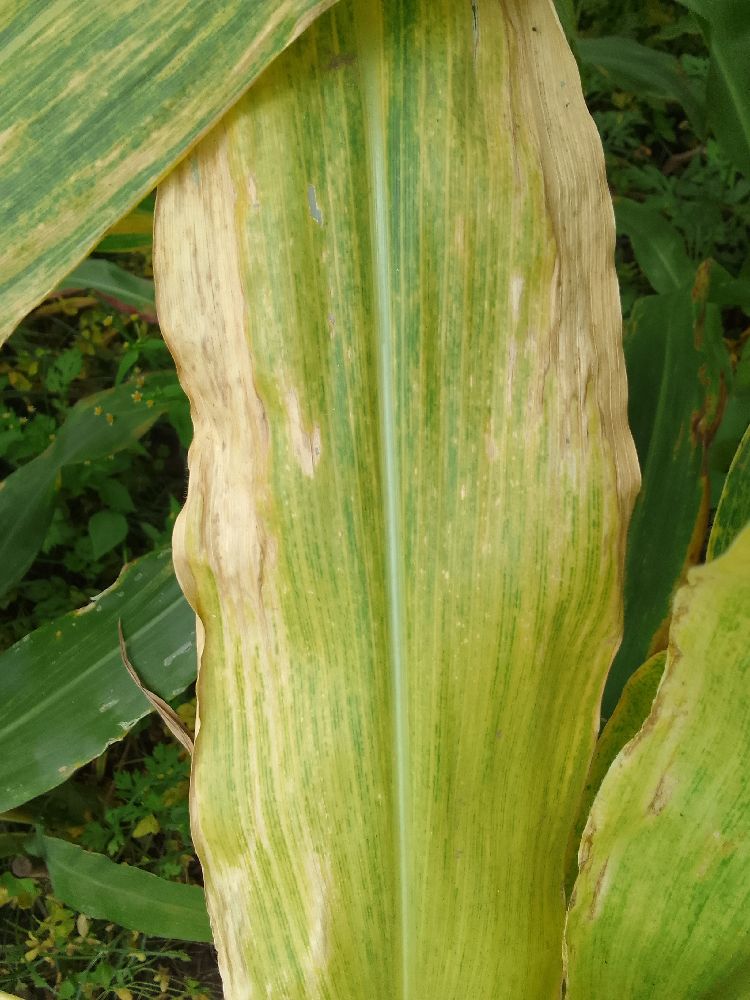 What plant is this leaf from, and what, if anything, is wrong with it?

maize, maize lethal necrosis
